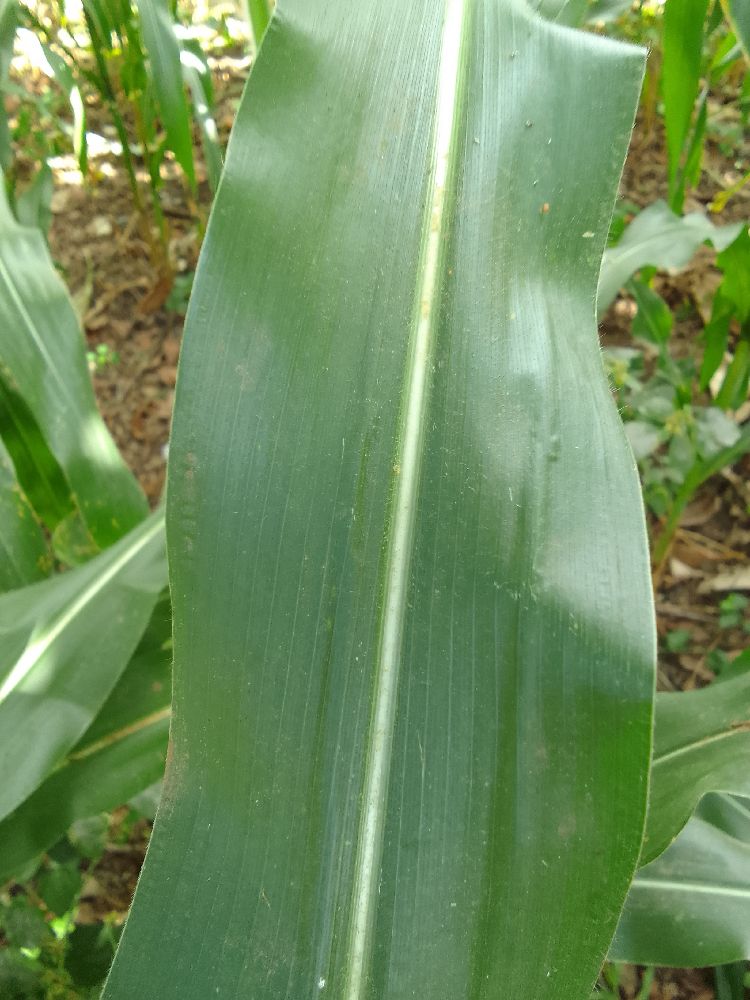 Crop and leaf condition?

maize, healthy
